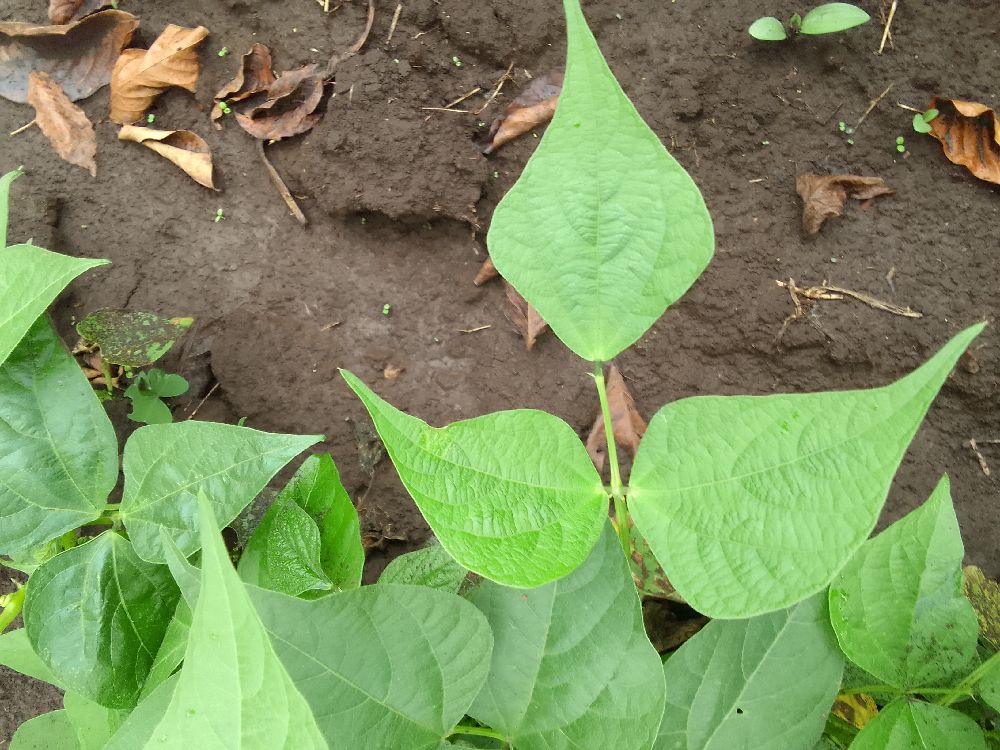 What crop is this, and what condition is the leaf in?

common bean, healthy
